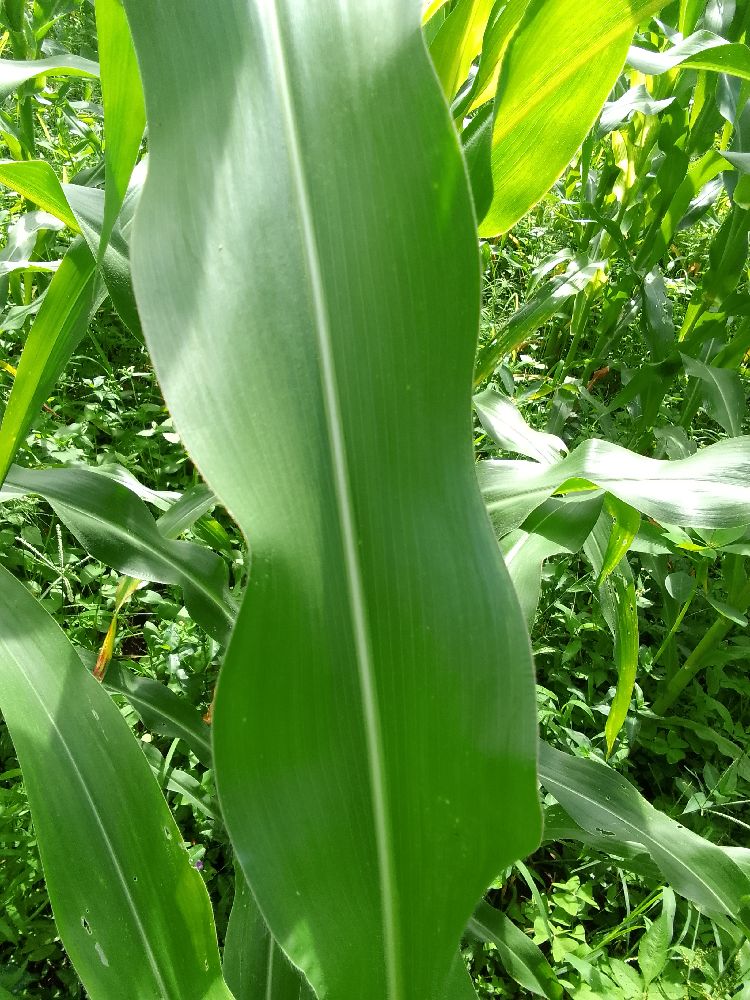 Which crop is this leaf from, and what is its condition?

maize, healthy
